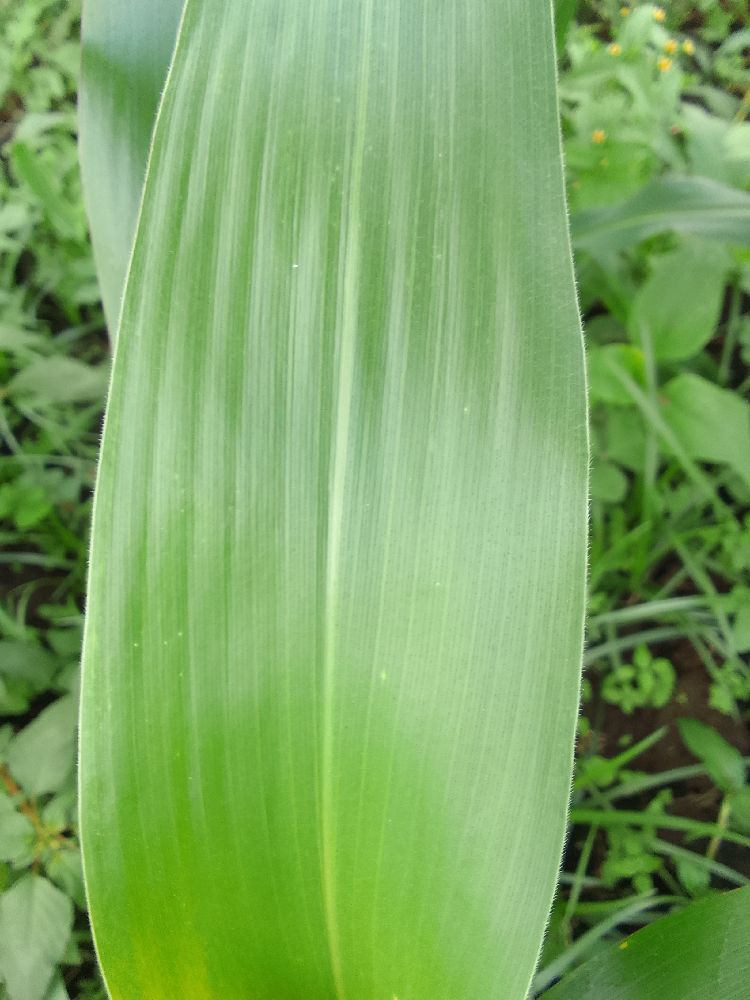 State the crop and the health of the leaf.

maize, healthy
